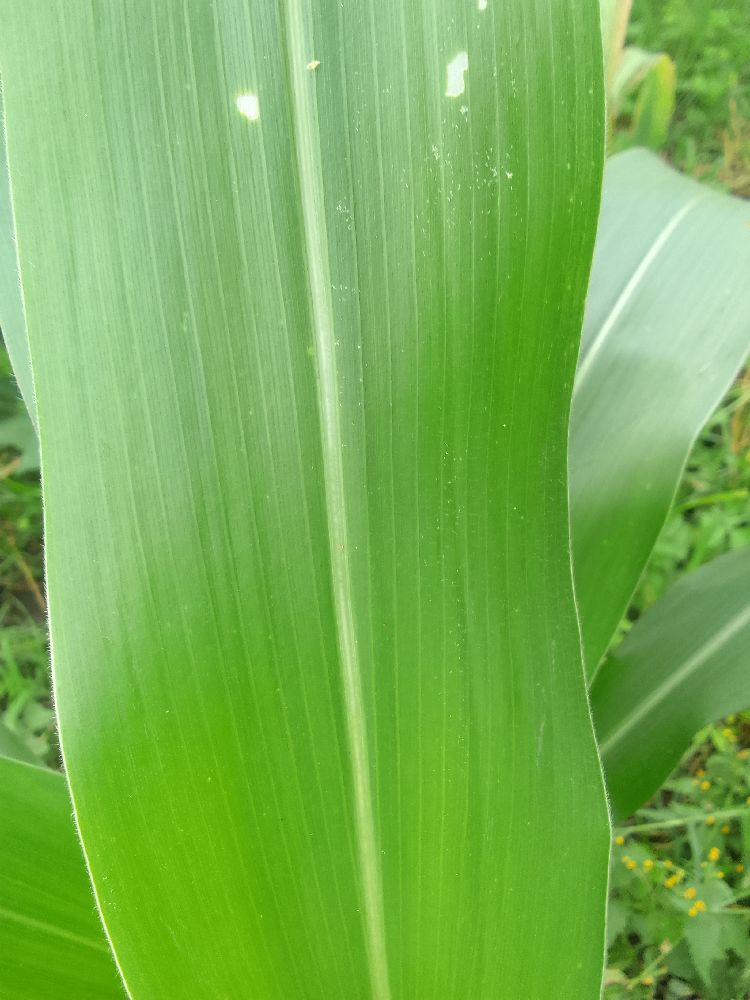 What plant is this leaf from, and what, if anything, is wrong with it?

maize, healthy
